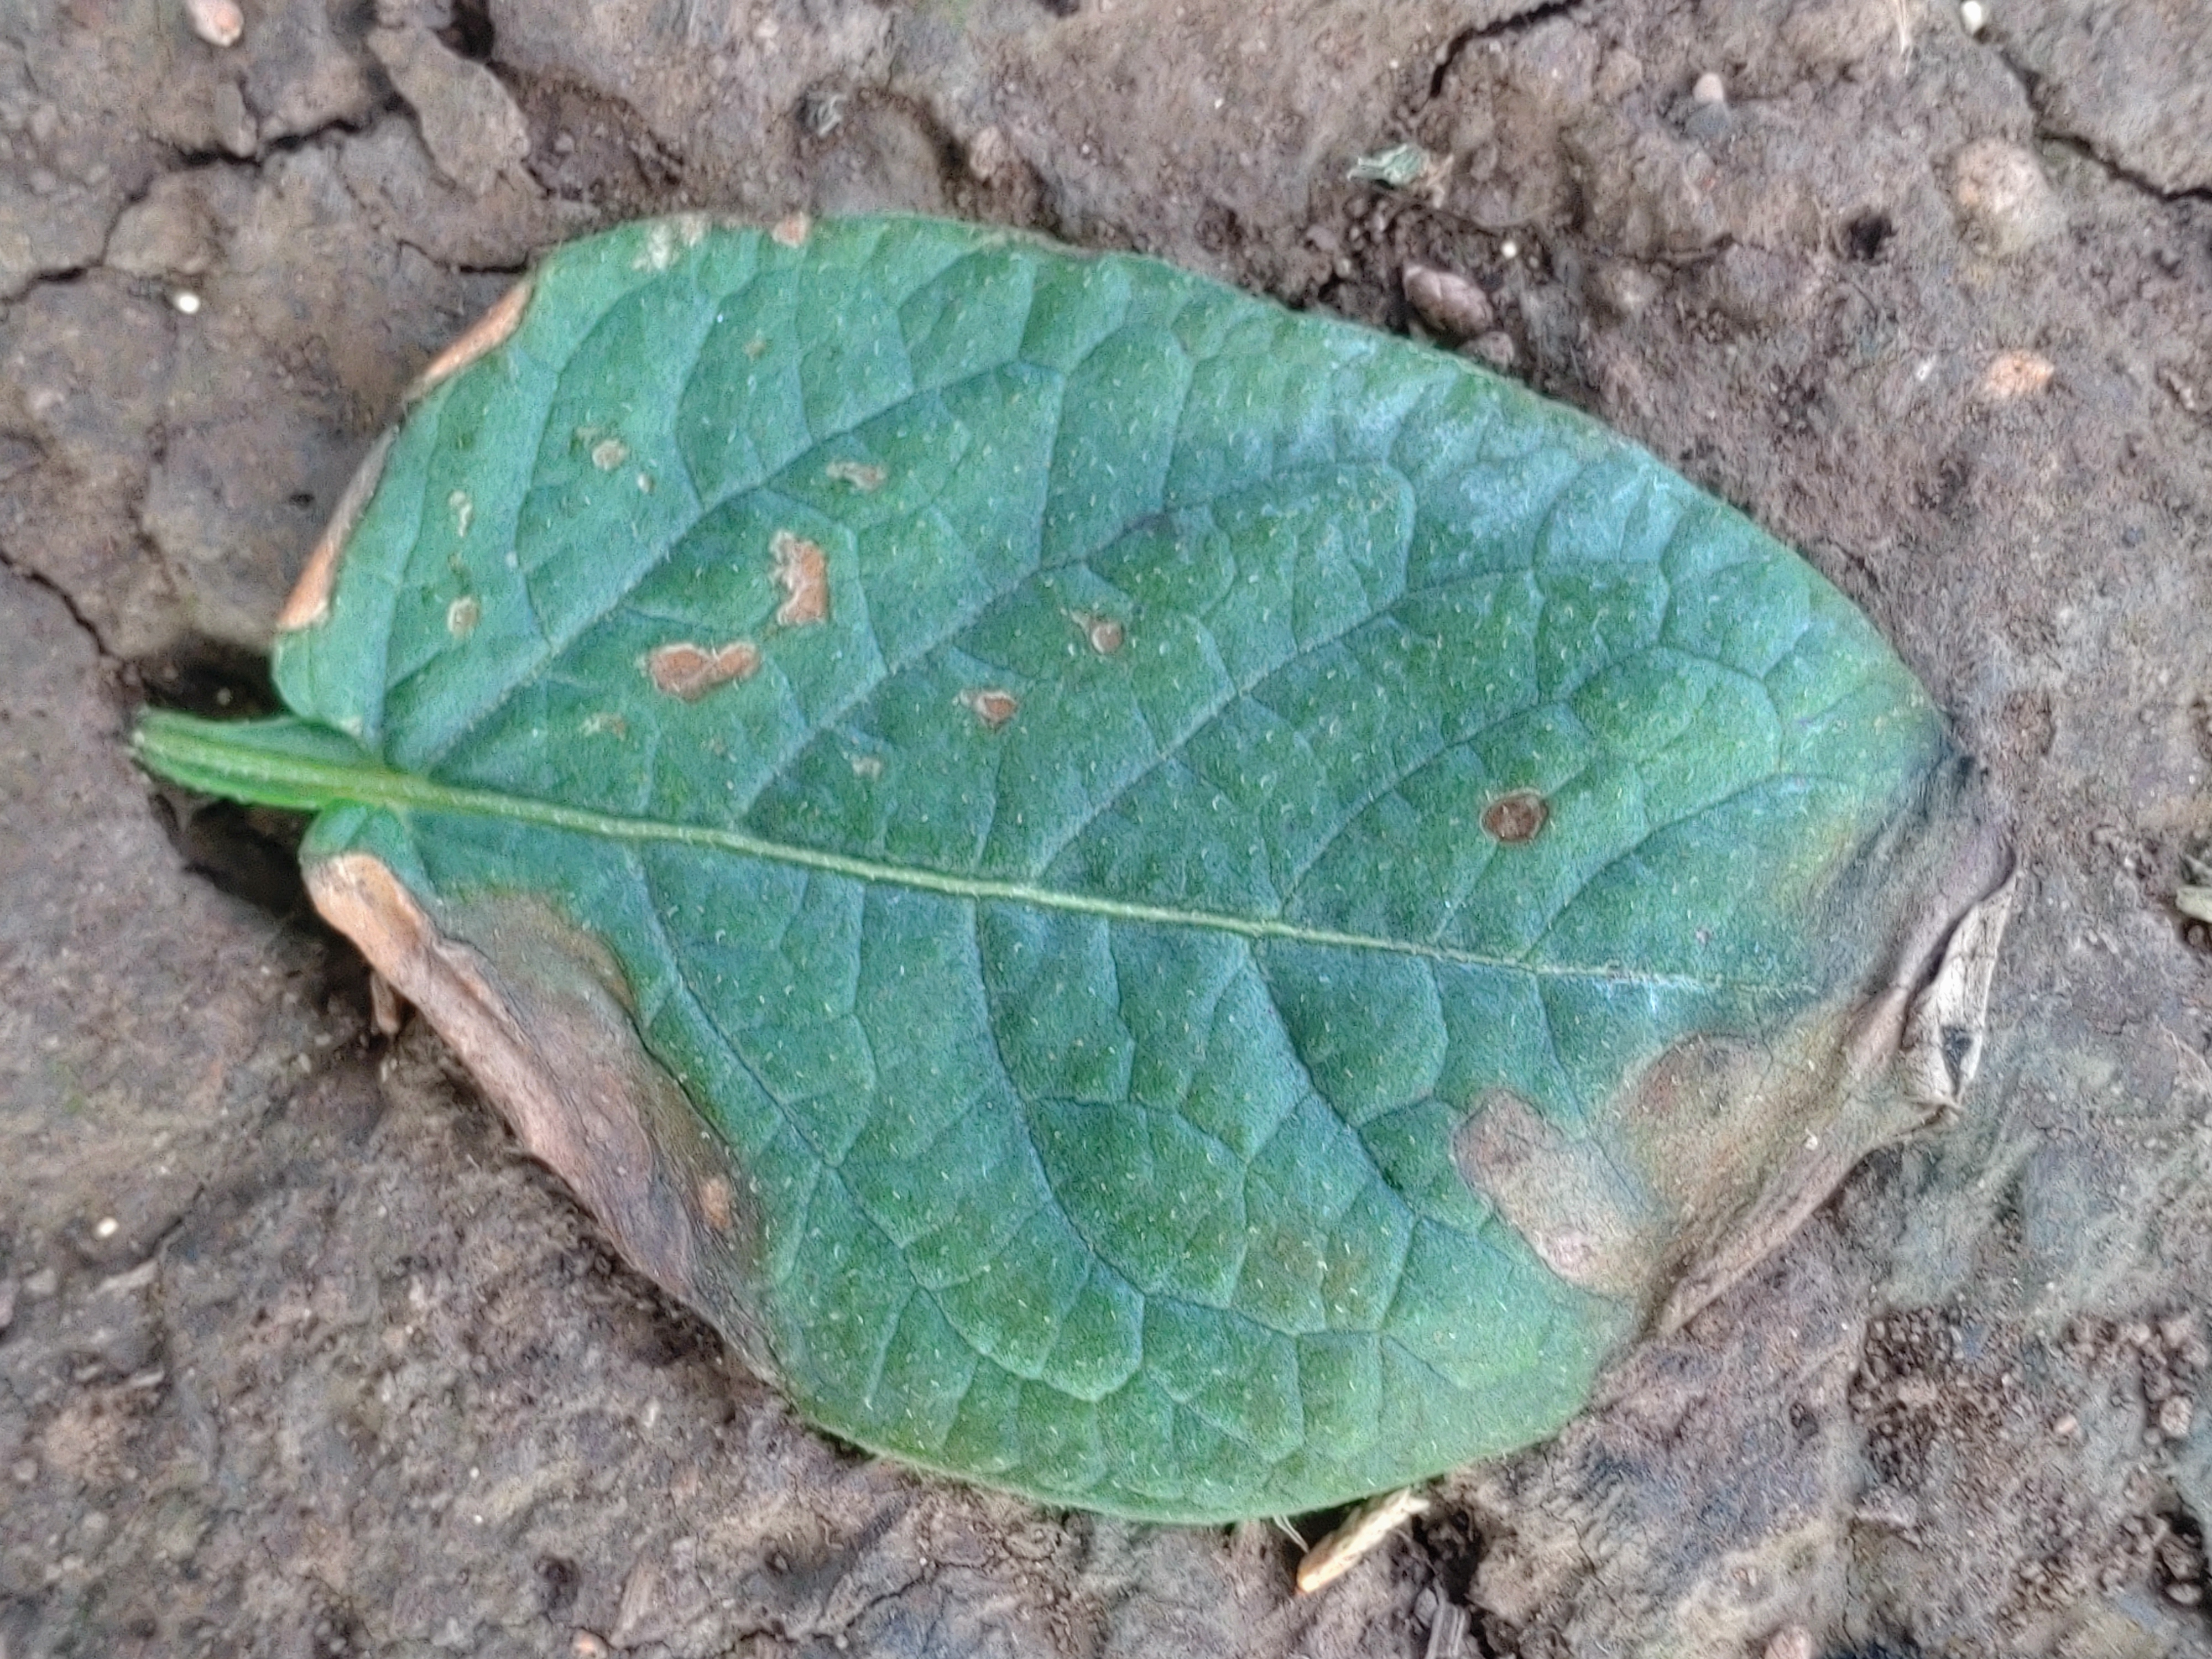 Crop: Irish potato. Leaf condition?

early blight
